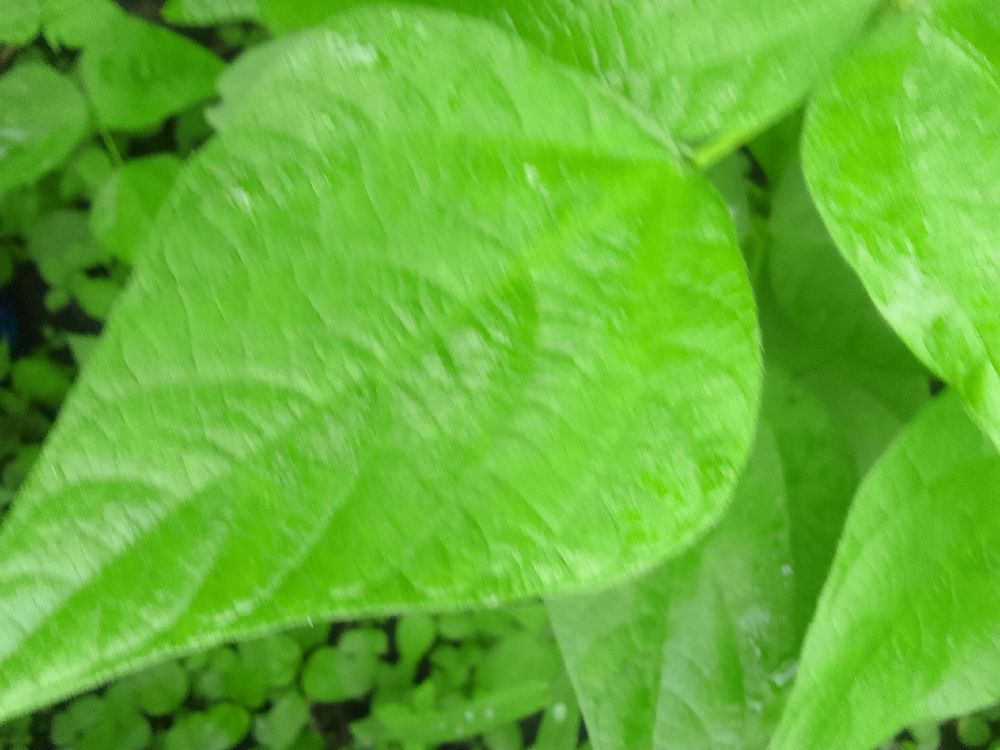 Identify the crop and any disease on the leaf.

common bean, healthy
